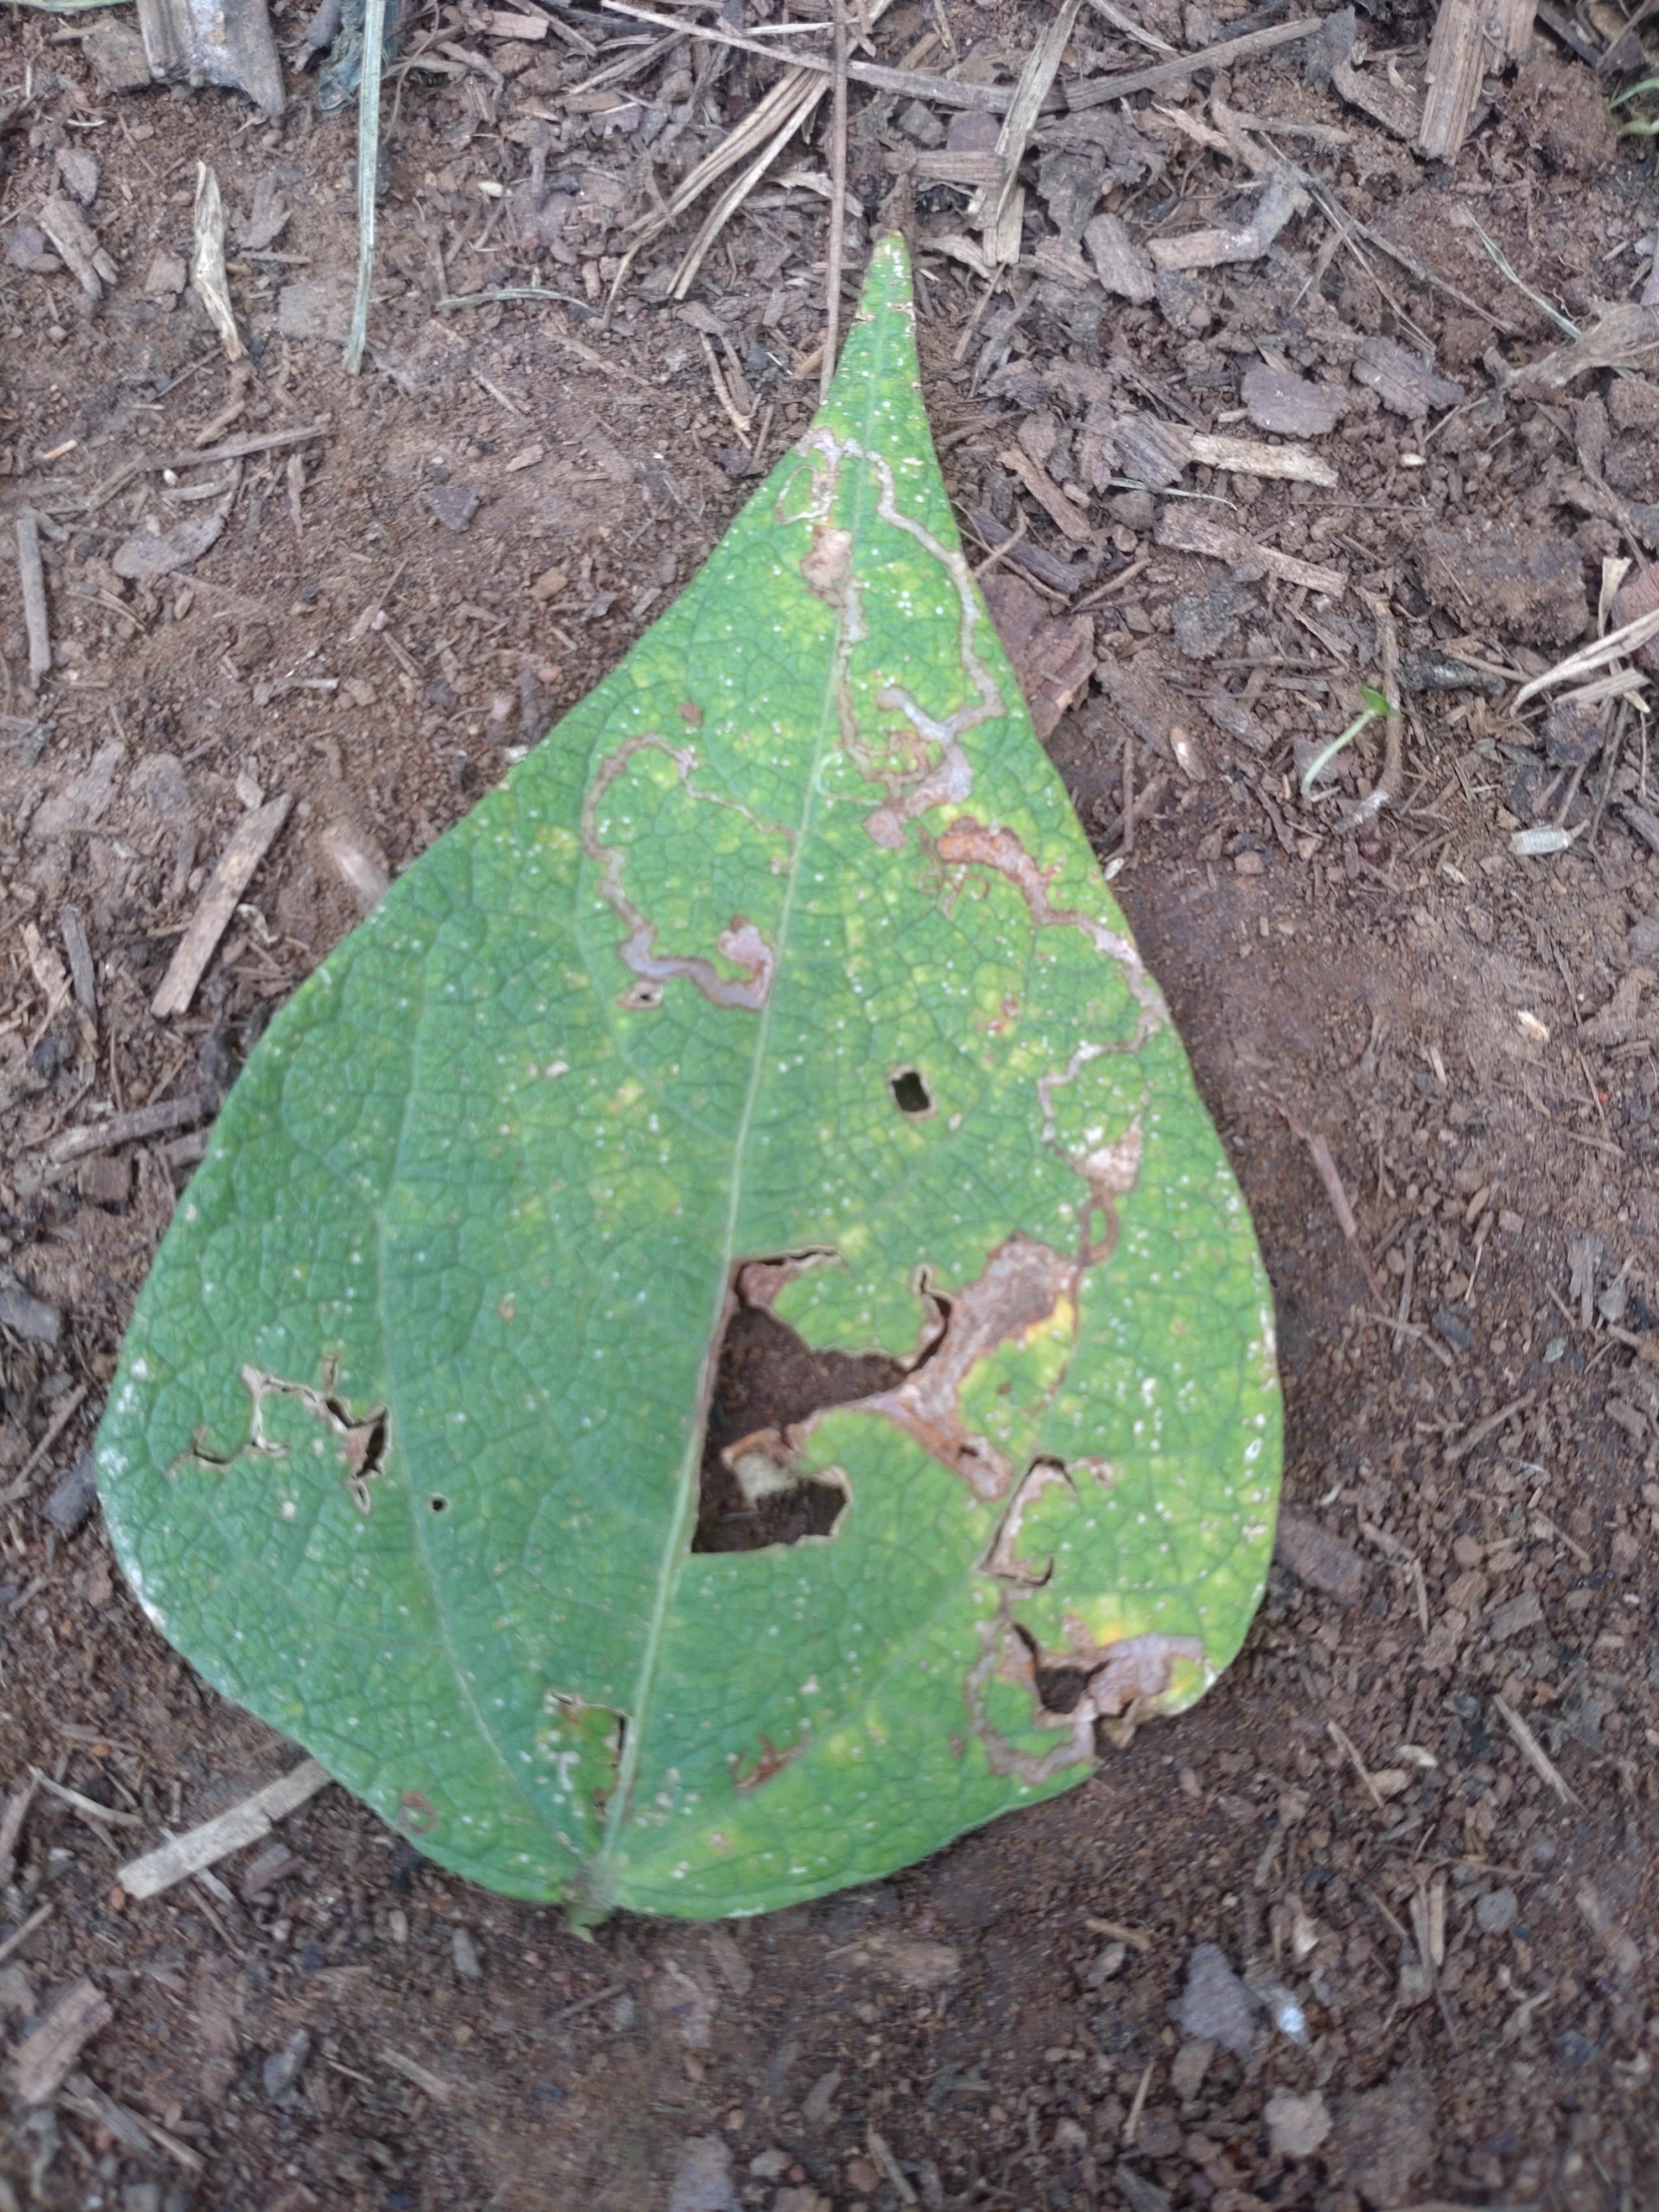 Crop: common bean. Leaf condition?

anthracnose
